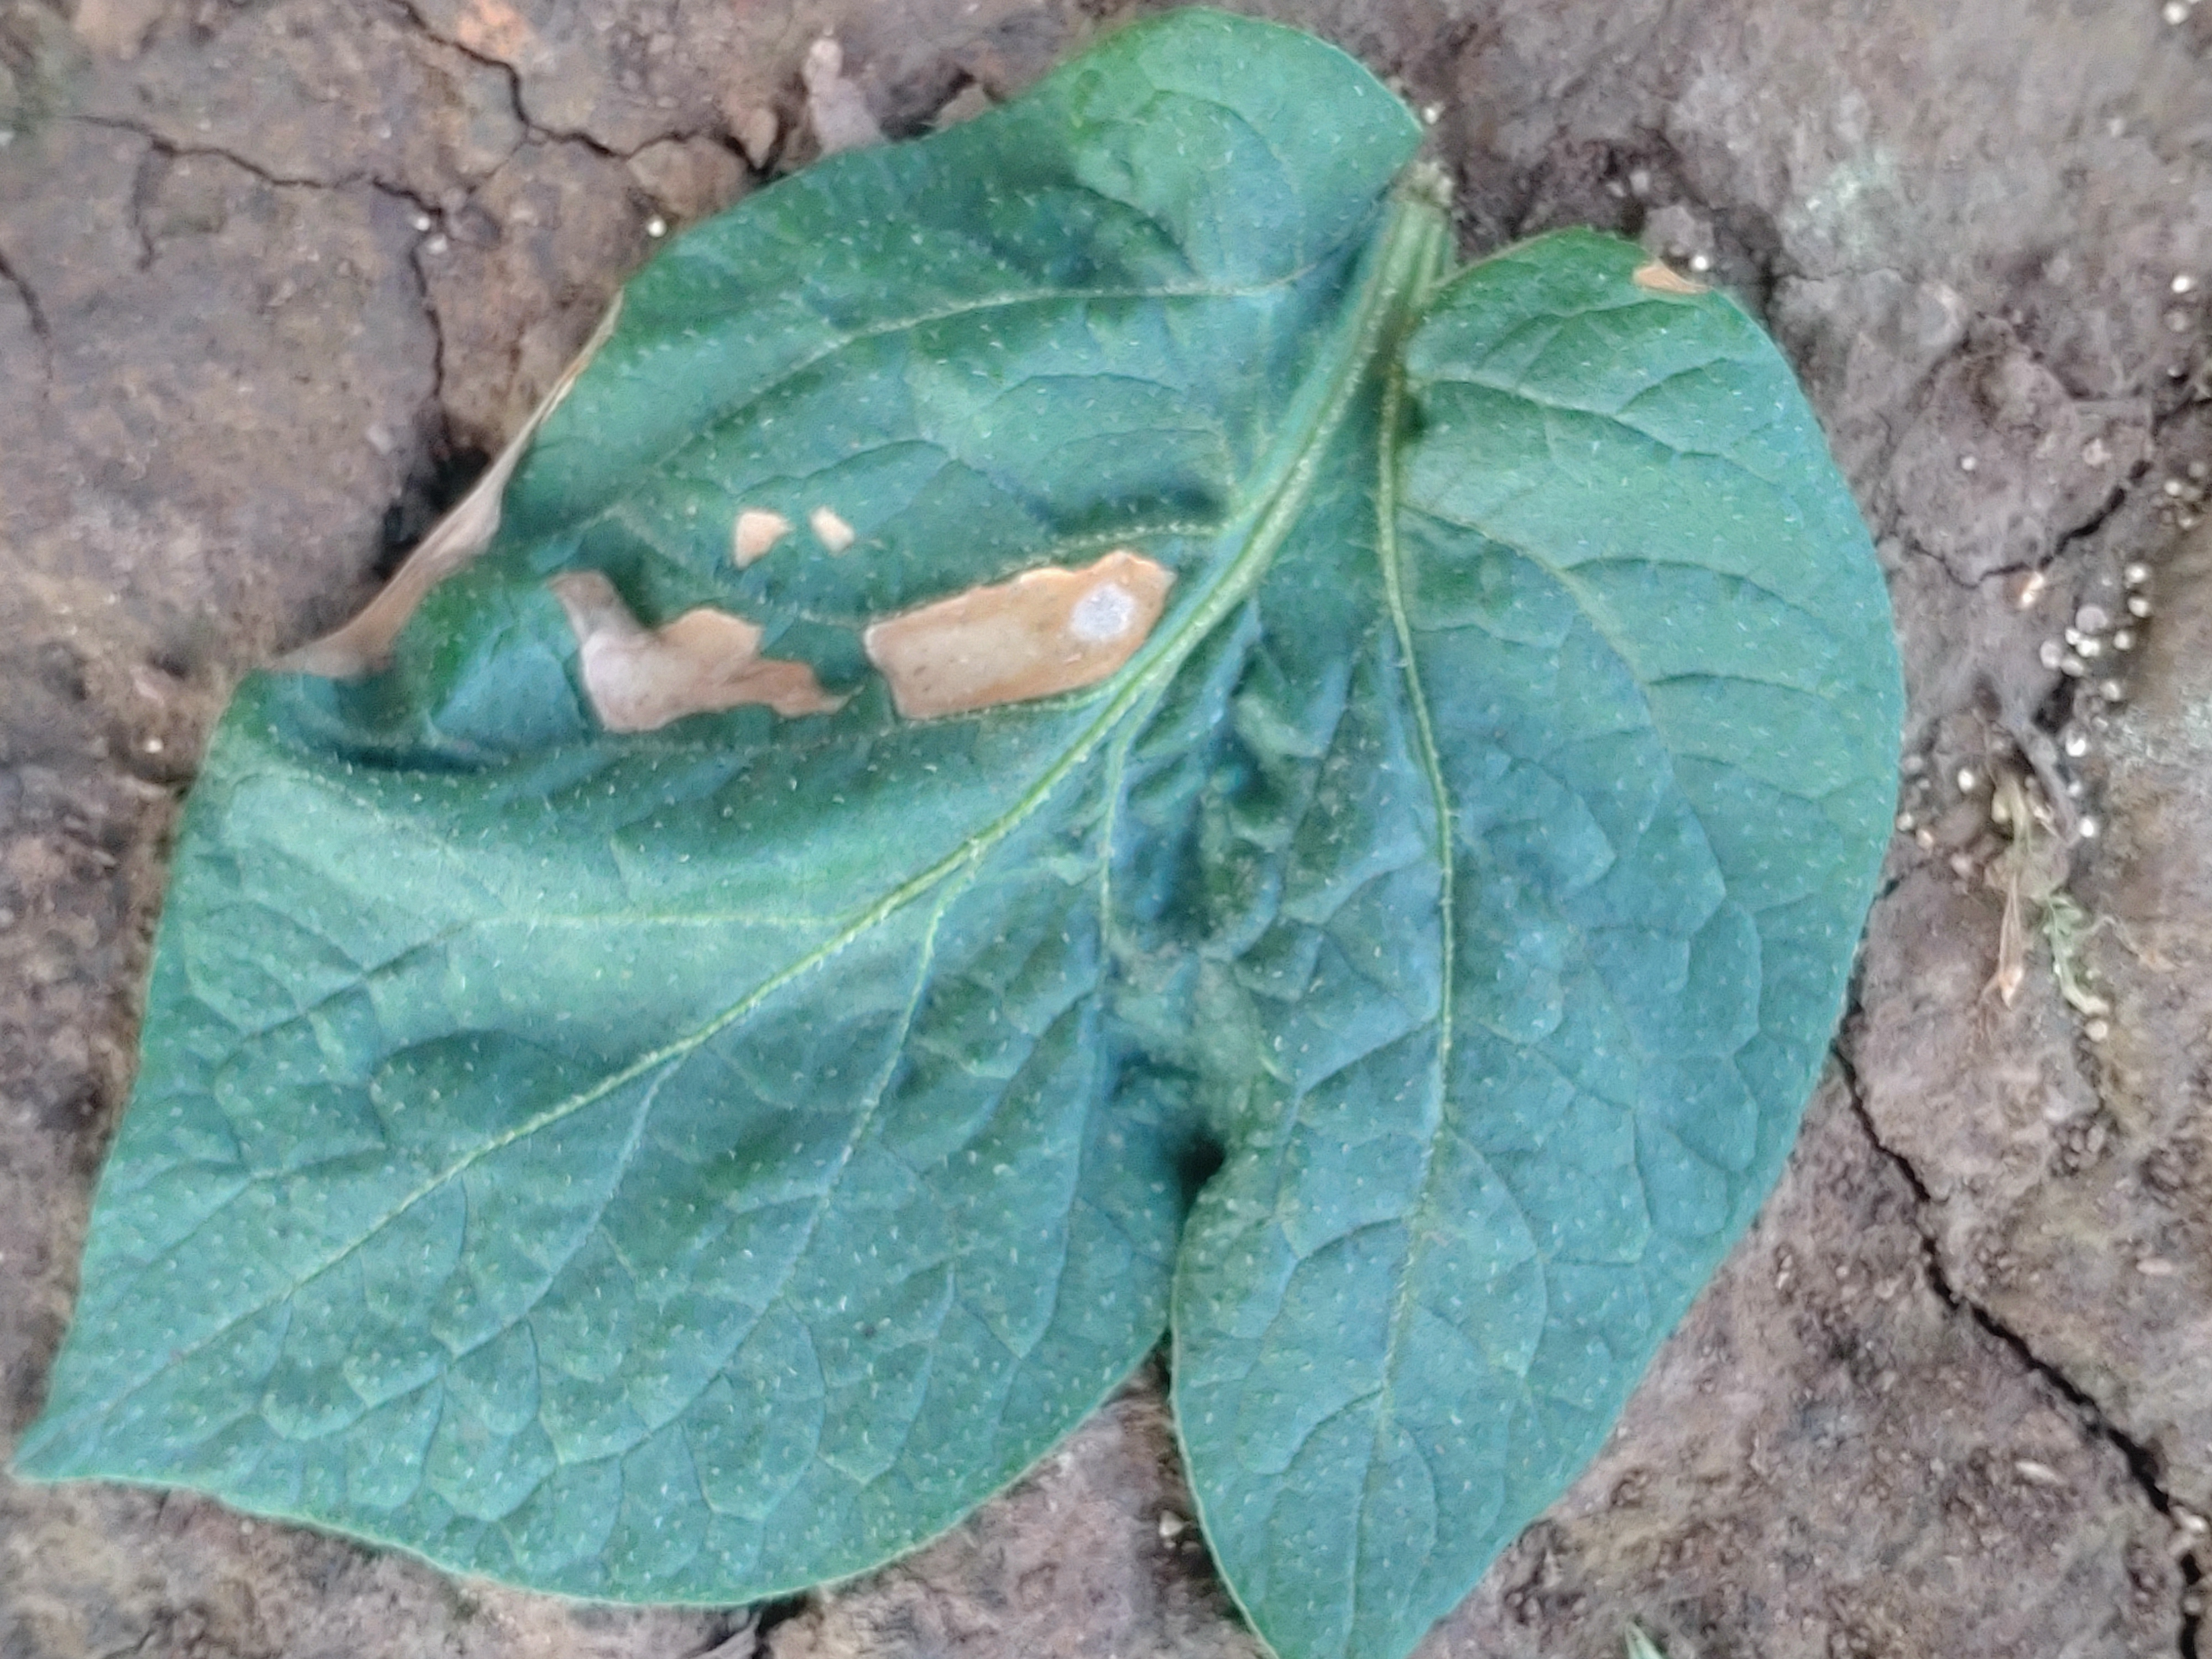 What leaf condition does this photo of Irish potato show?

early blight
